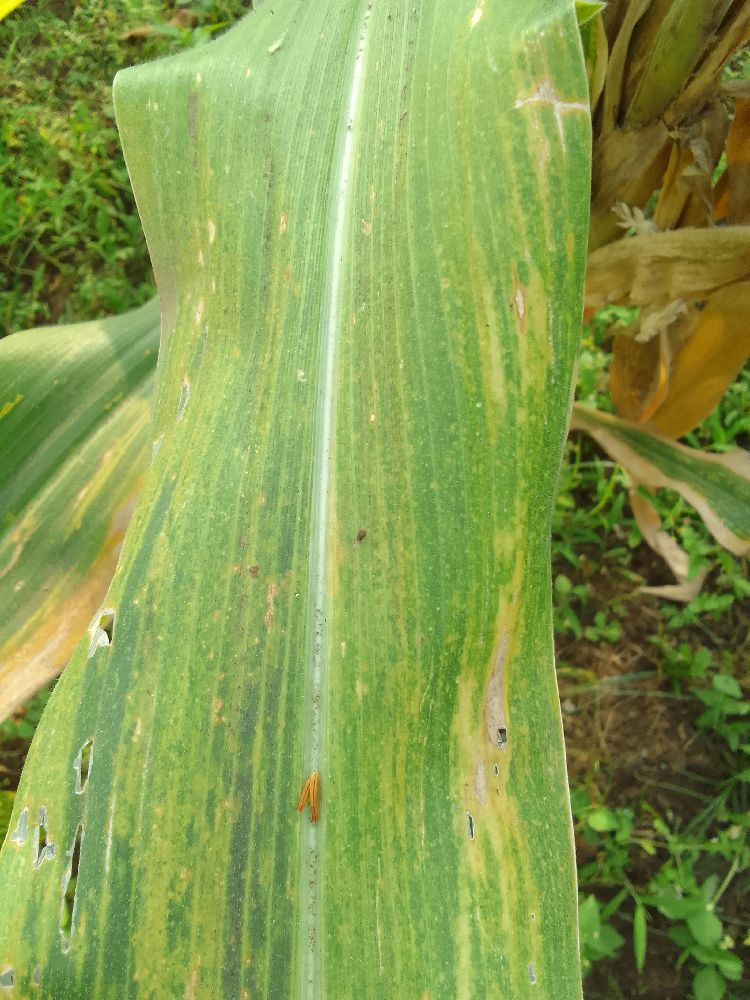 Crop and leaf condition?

maize, maize lethal necrosis
